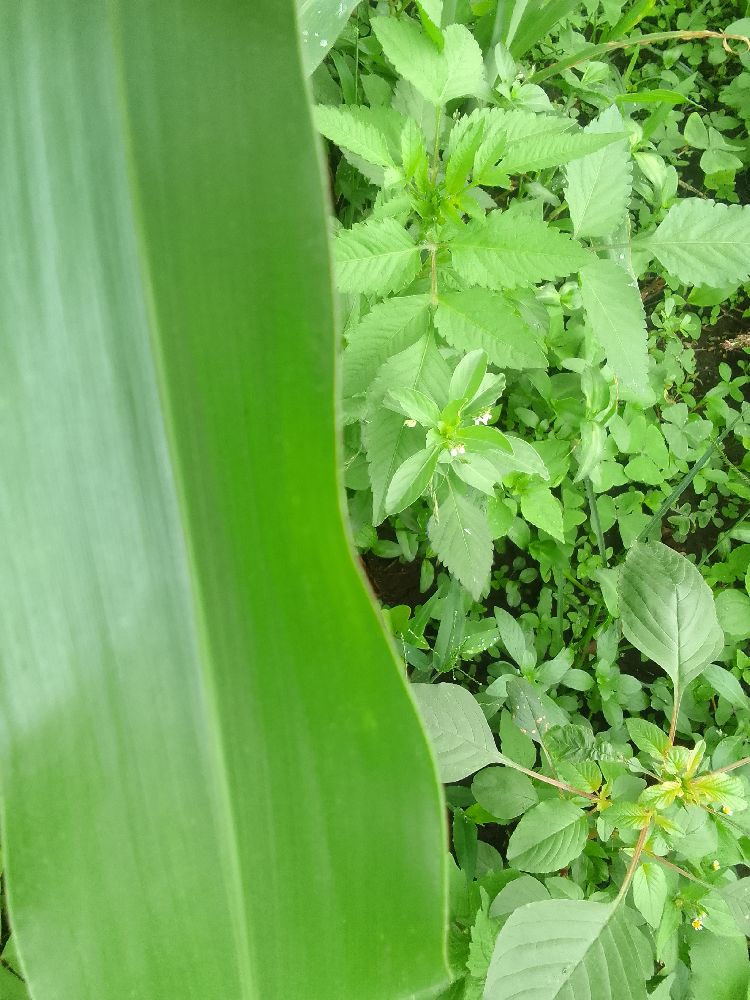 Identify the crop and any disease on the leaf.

maize, healthy
